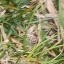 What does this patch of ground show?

grass
